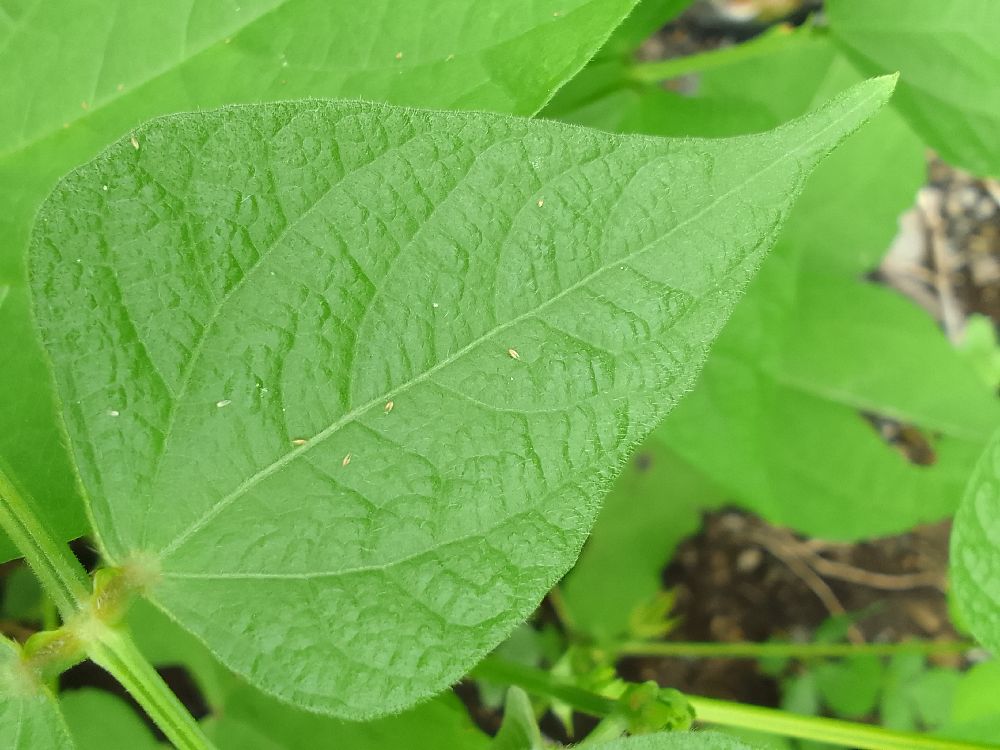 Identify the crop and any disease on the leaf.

common bean, healthy
